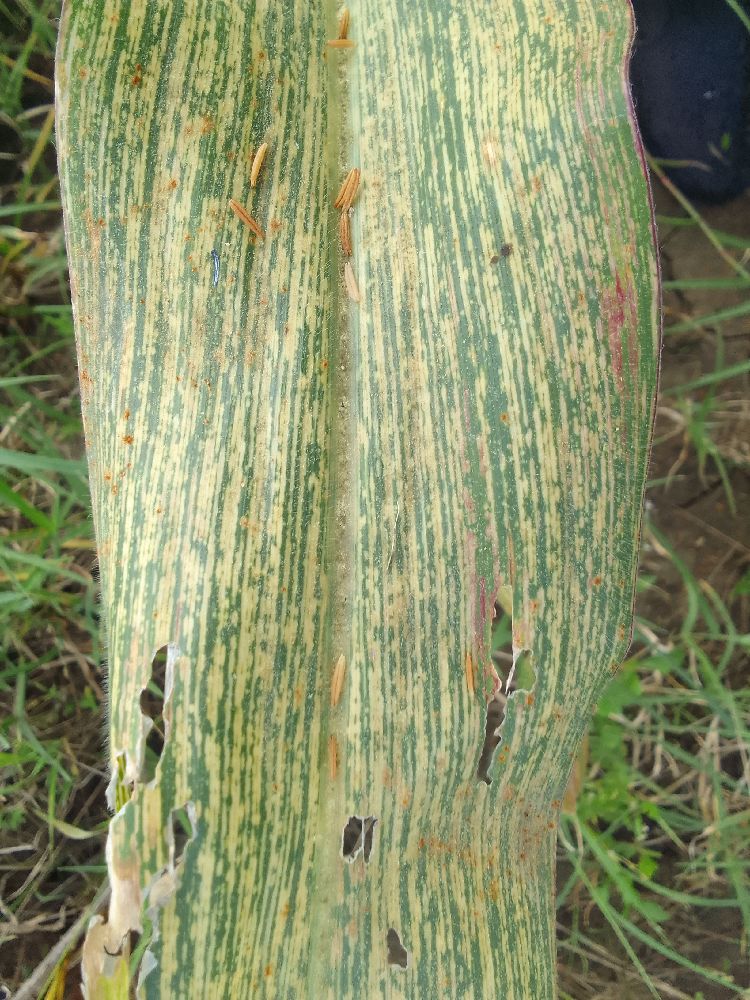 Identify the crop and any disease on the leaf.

maize, maize streak virus
